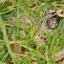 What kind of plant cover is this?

grass
